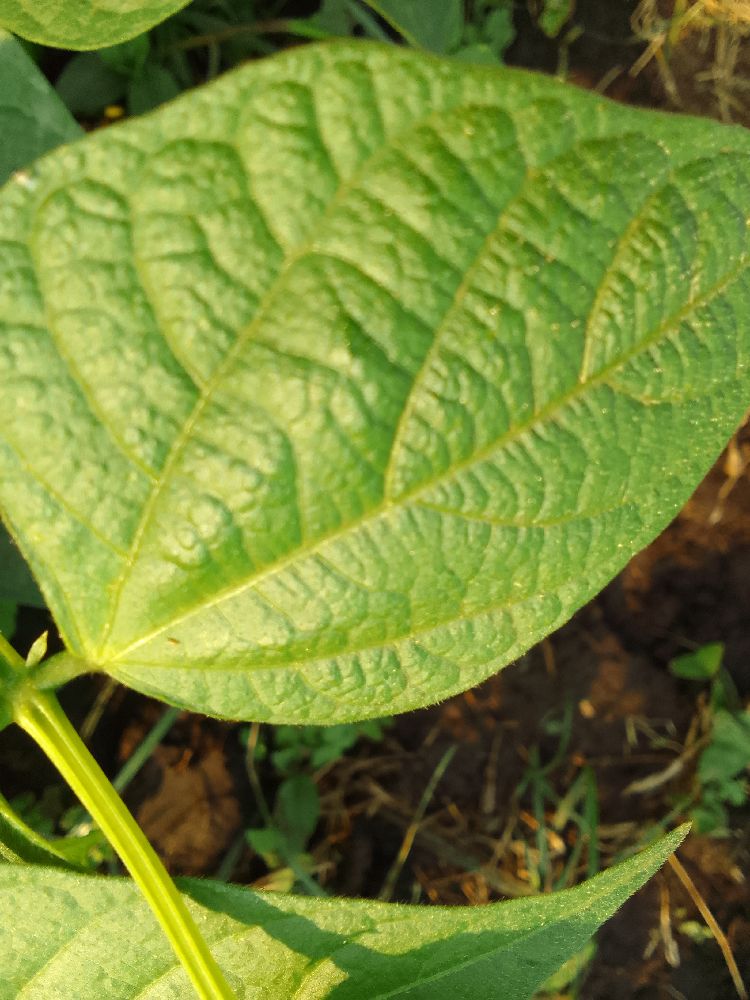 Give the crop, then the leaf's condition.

common bean, healthy
